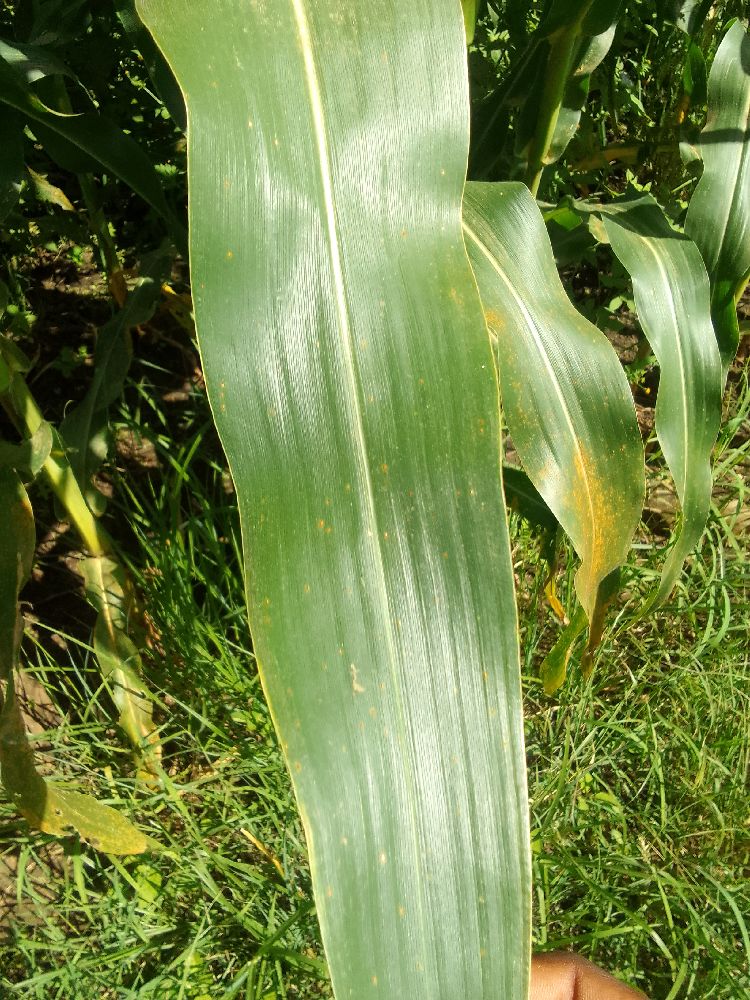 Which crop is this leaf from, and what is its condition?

maize, healthy
